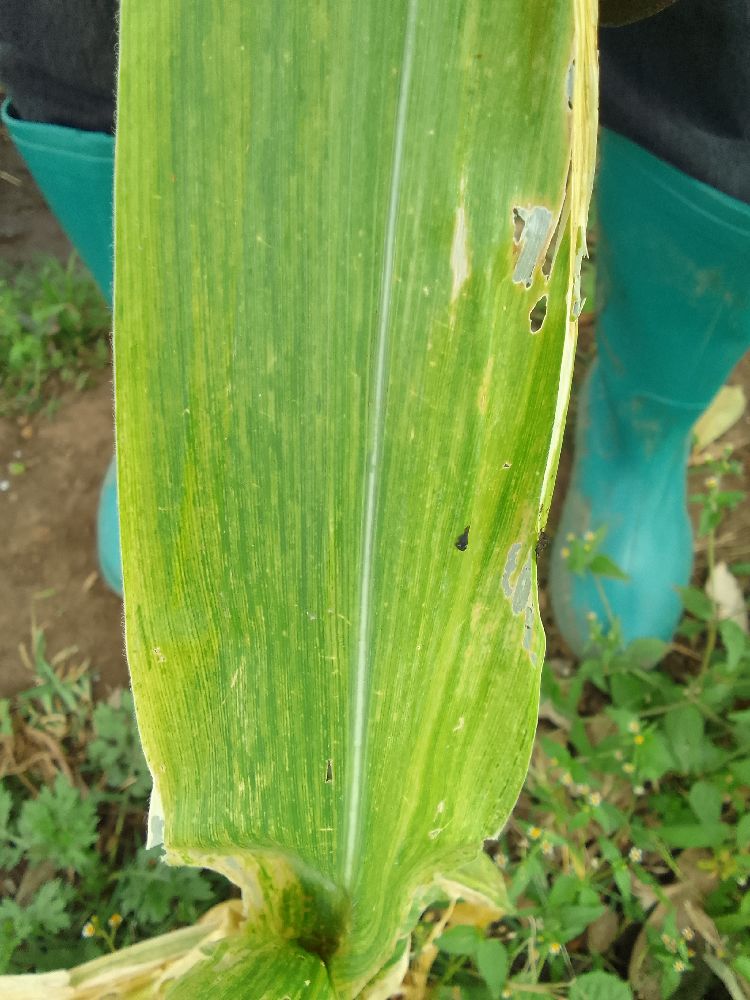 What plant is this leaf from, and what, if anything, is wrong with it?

maize, maize lethal necrosis
